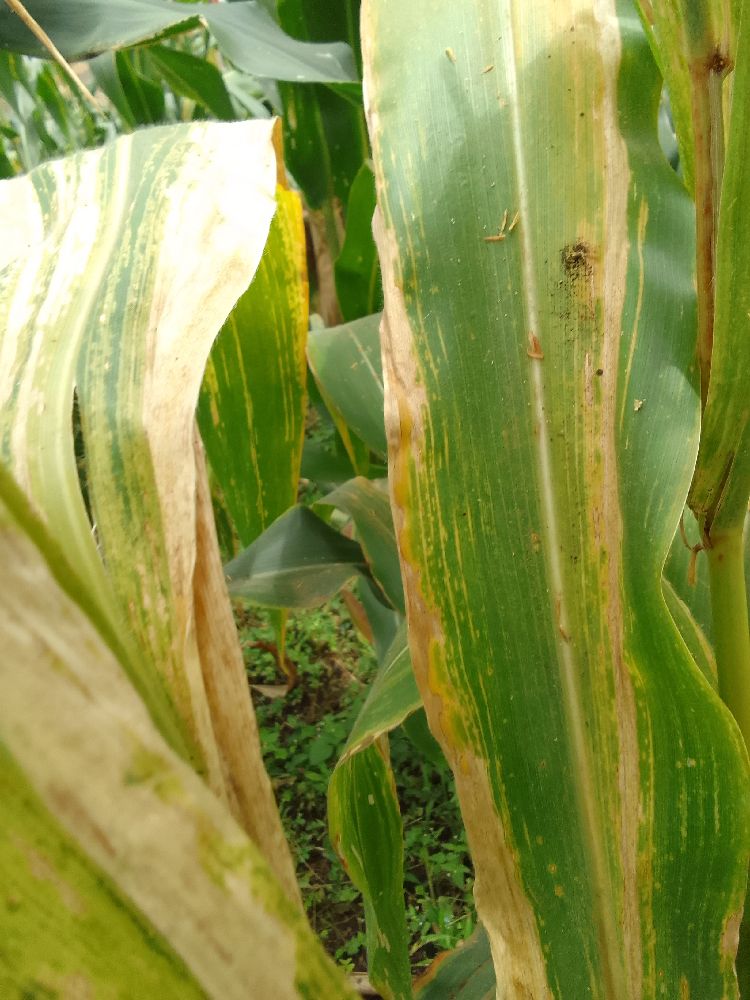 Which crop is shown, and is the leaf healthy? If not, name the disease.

maize, maize lethal necrosis
